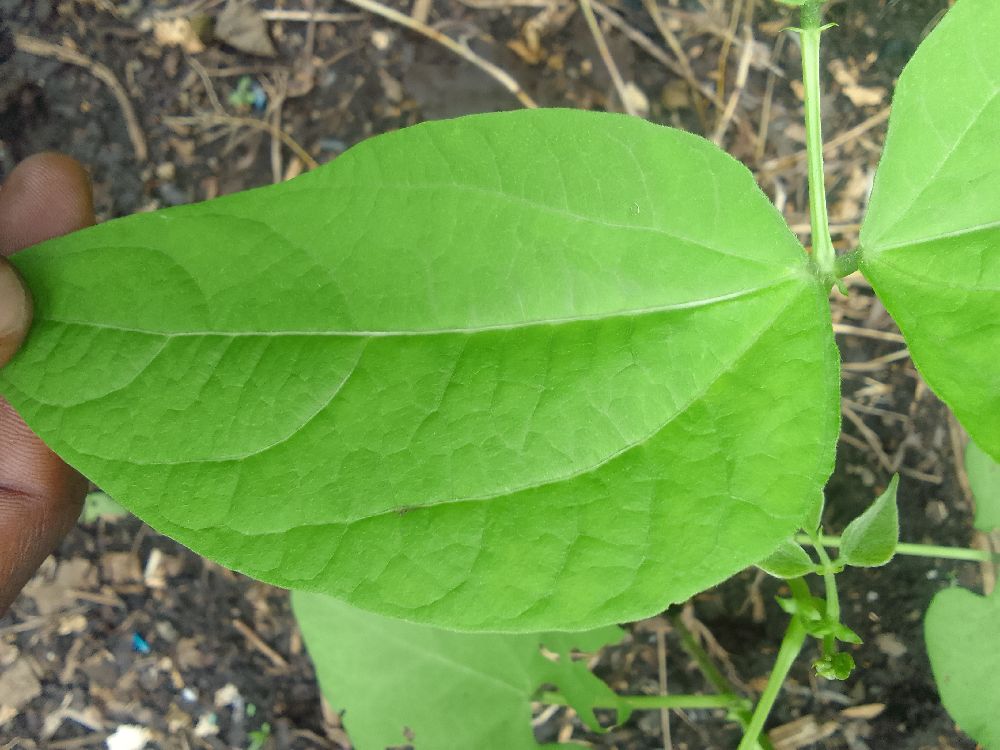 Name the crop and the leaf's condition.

common bean, healthy
